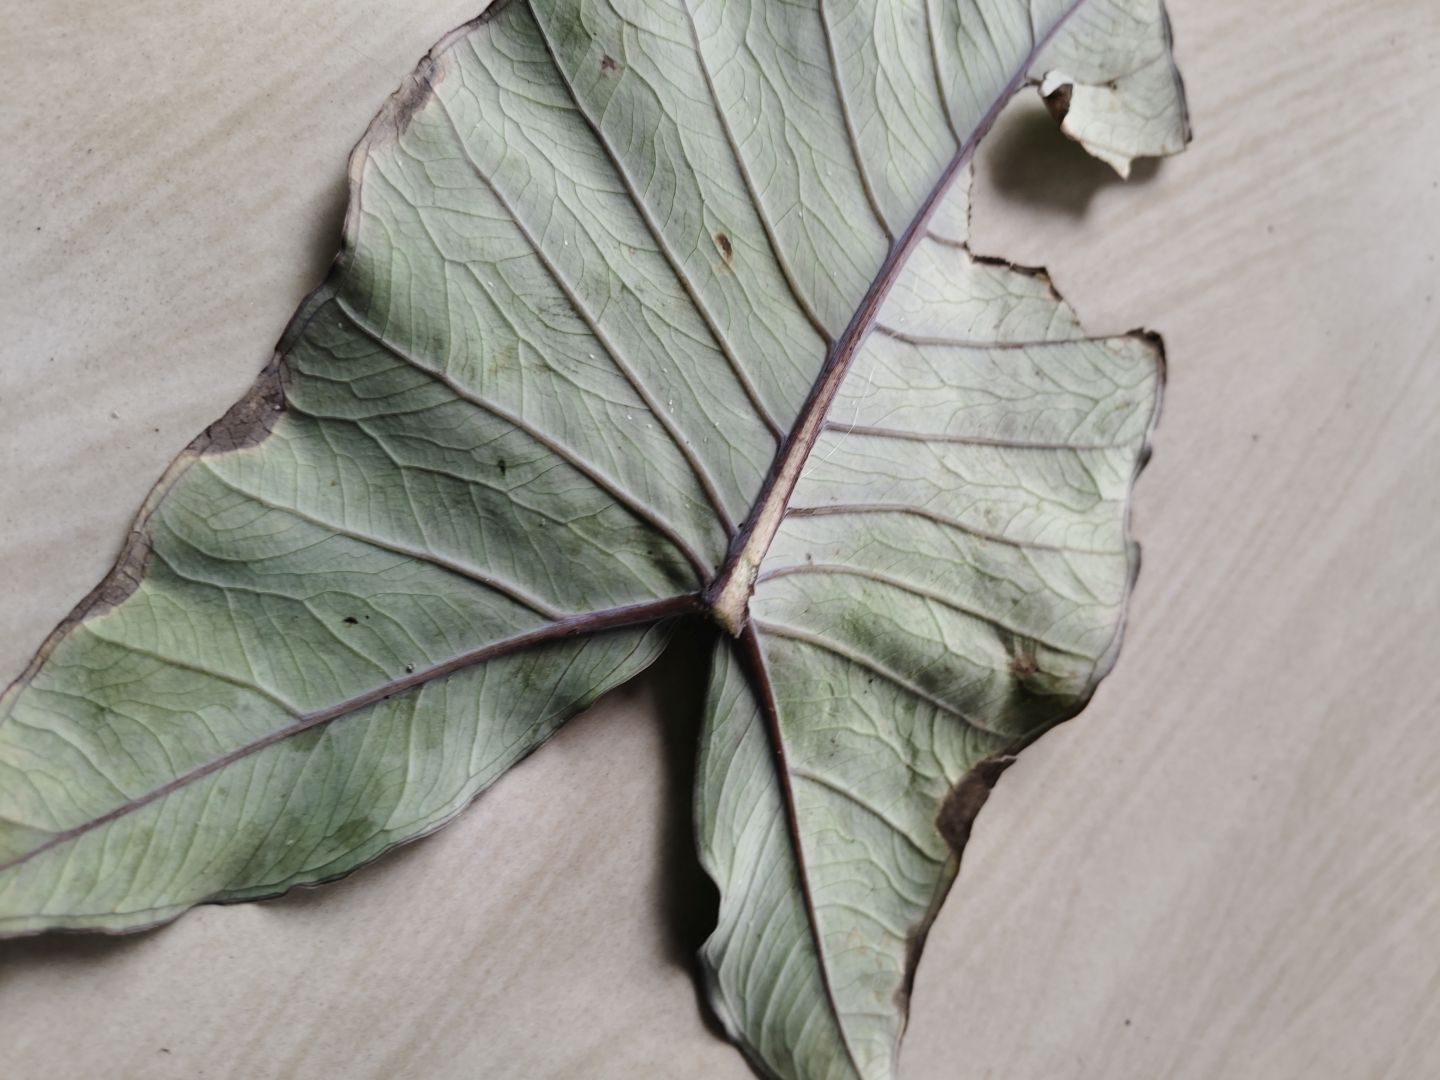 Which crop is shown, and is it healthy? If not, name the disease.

taro, leaf blight
